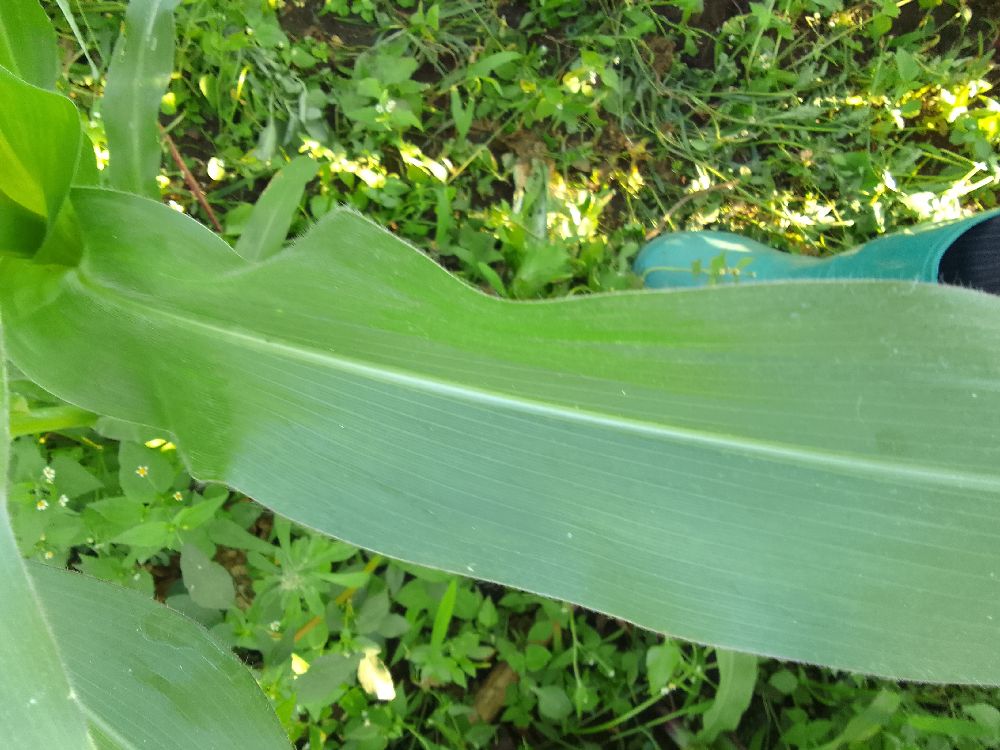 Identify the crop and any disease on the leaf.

maize, healthy
